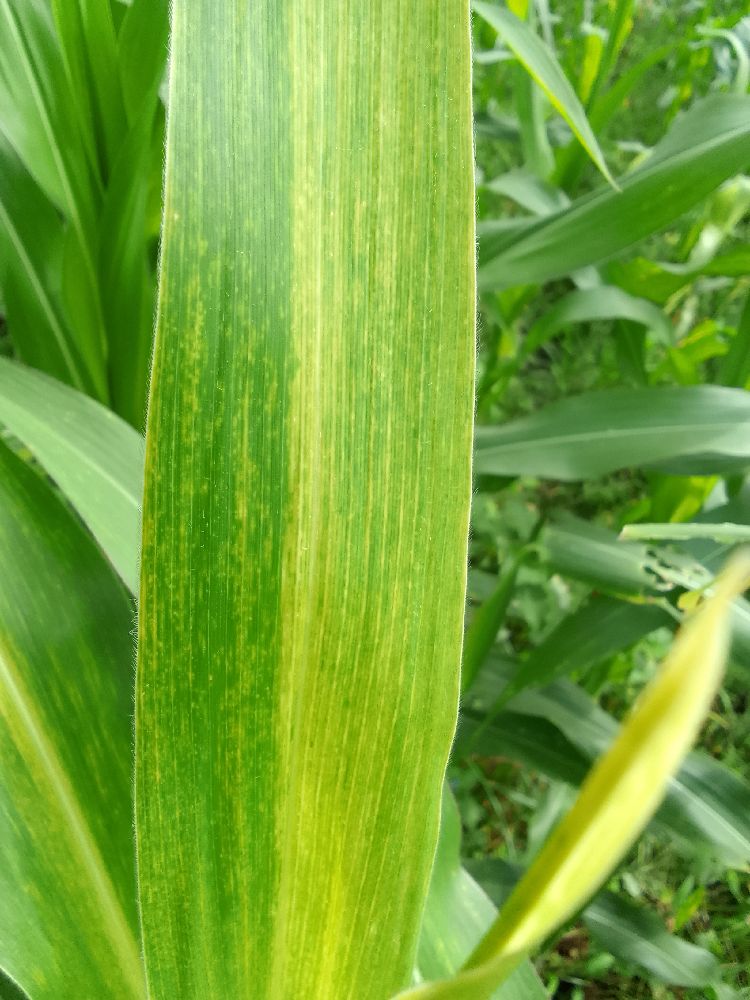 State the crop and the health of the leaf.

maize, maize lethal necrosis
